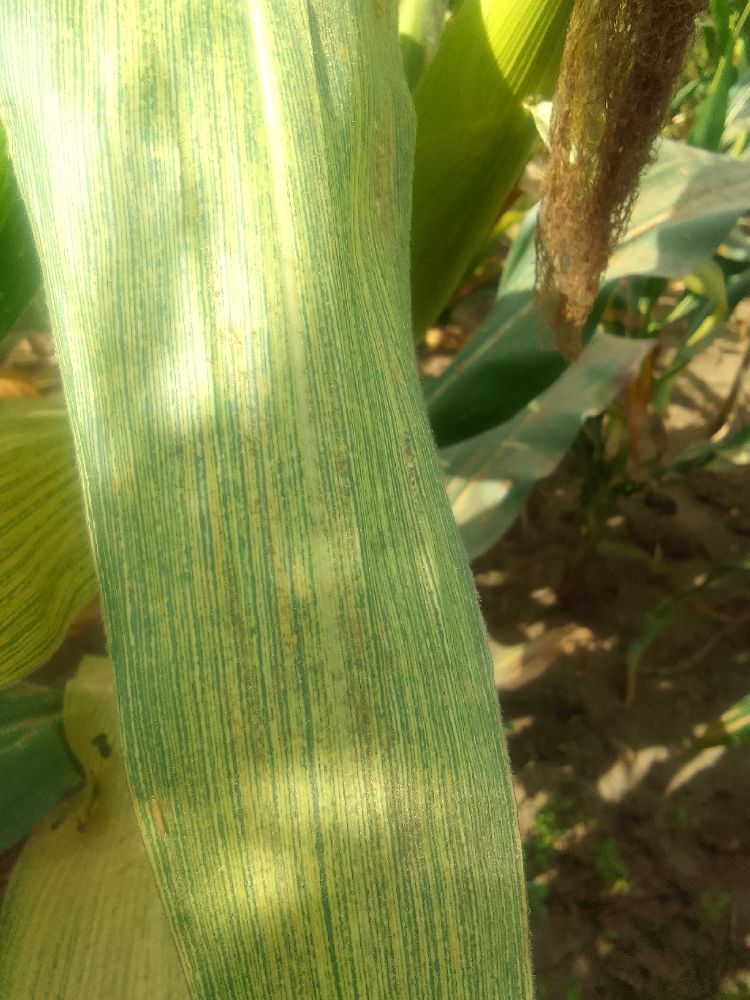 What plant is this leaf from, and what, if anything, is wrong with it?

maize, maize streak virus
